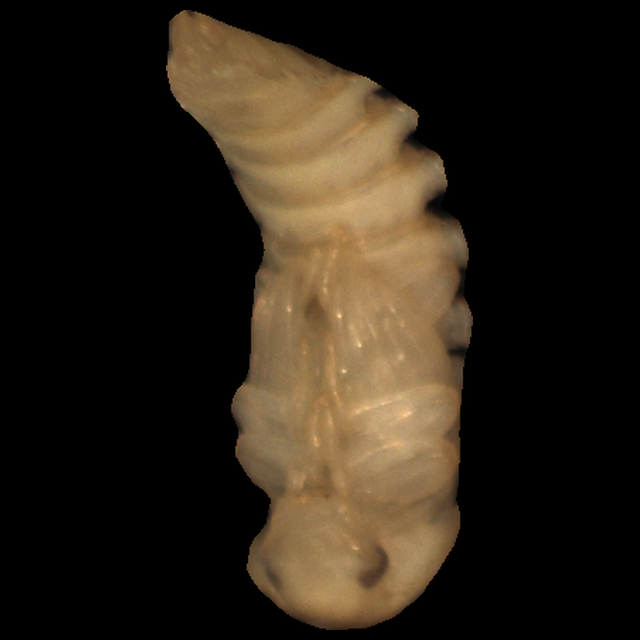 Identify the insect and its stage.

mealworm pupa
